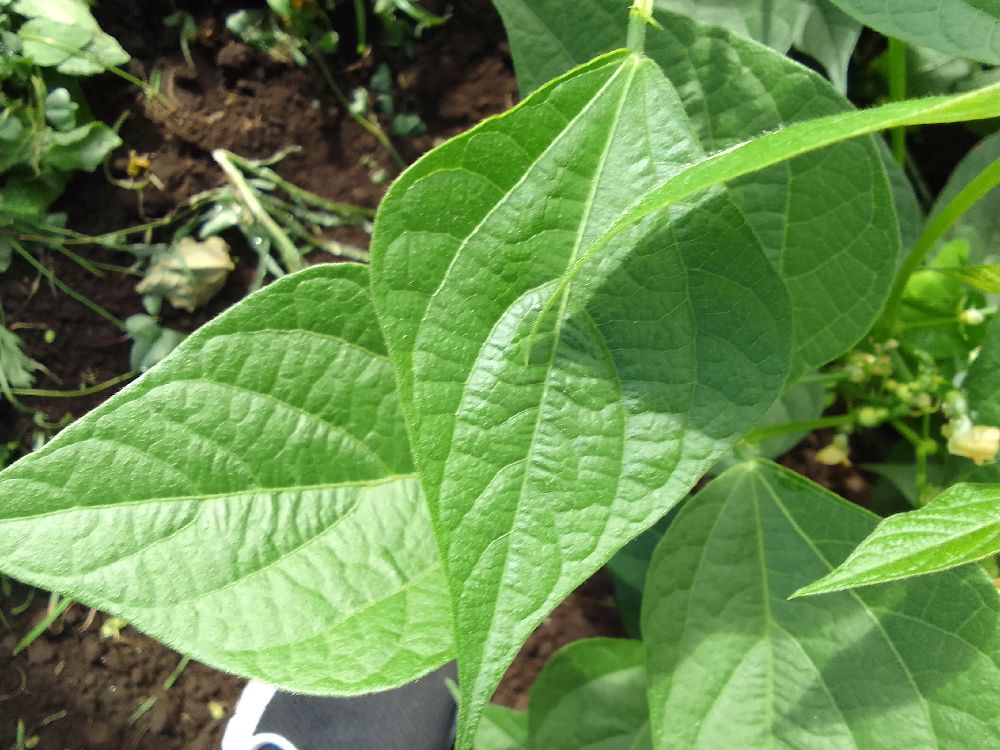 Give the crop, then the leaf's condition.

common bean, healthy
